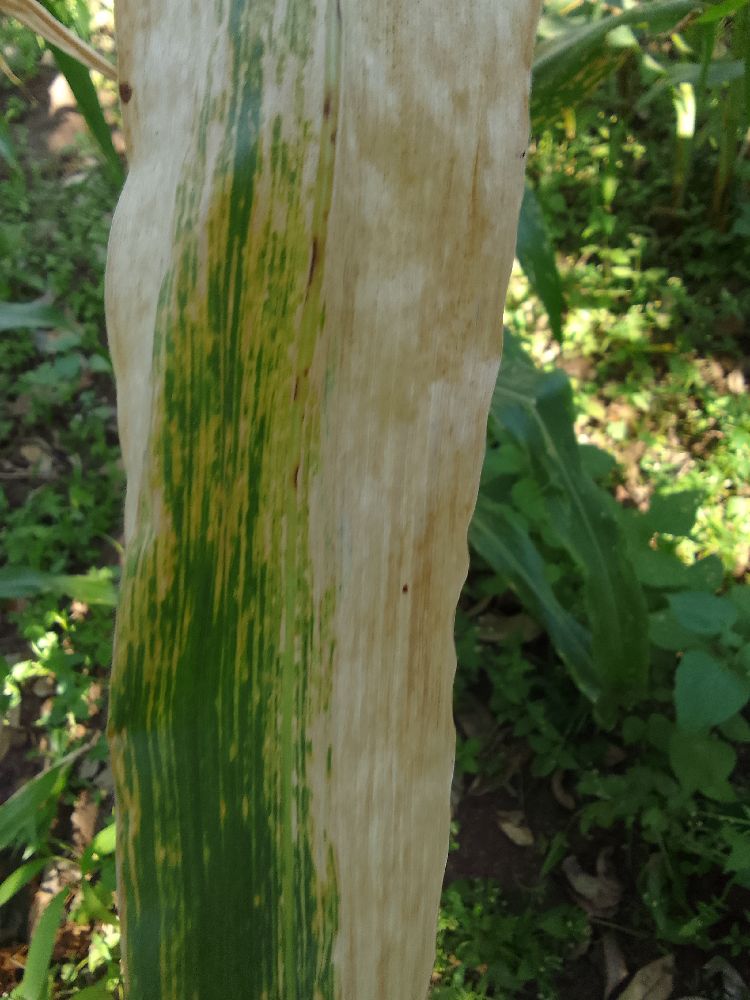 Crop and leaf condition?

maize, maize lethal necrosis
